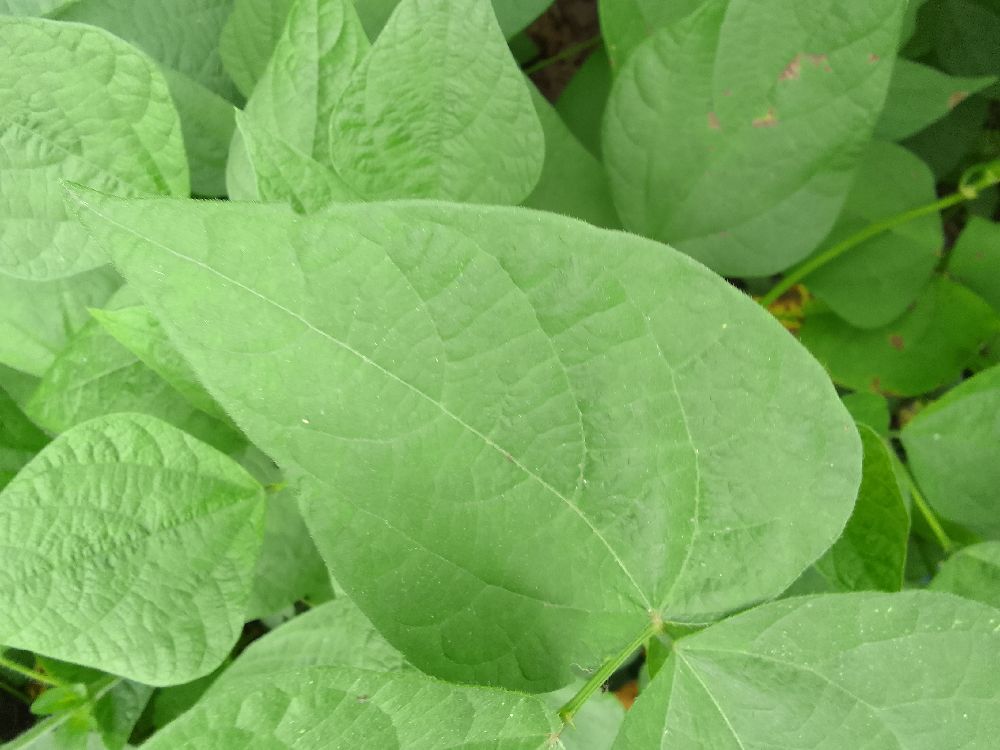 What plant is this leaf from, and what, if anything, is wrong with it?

common bean, healthy
